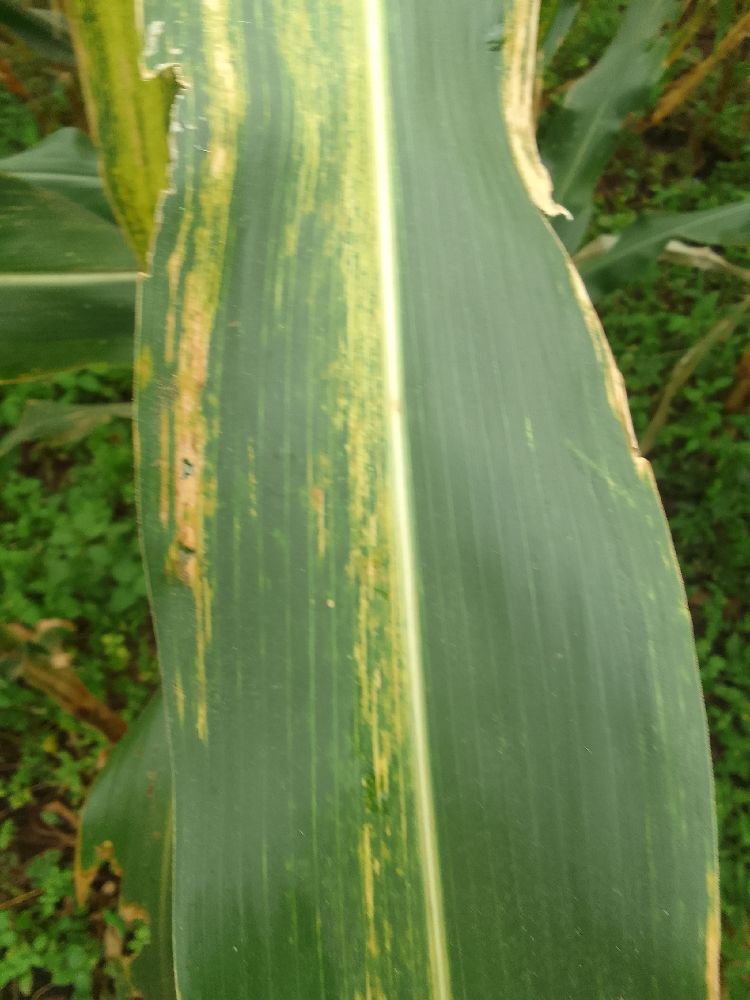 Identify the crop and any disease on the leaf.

maize, maize lethal necrosis
